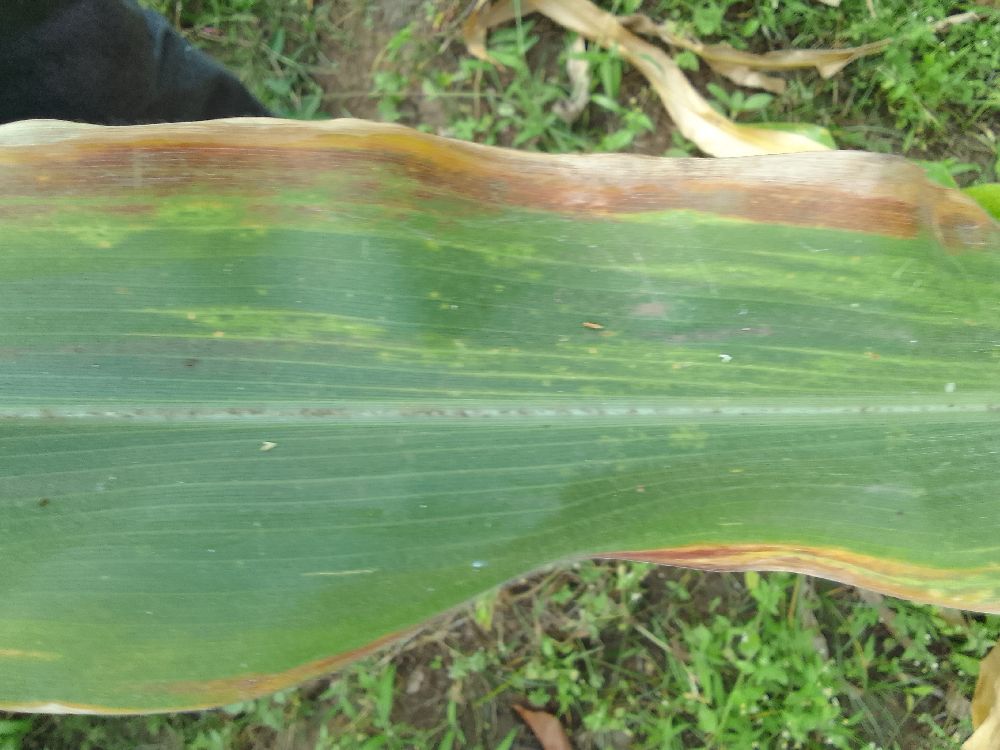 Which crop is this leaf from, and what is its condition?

maize, maize lethal necrosis
